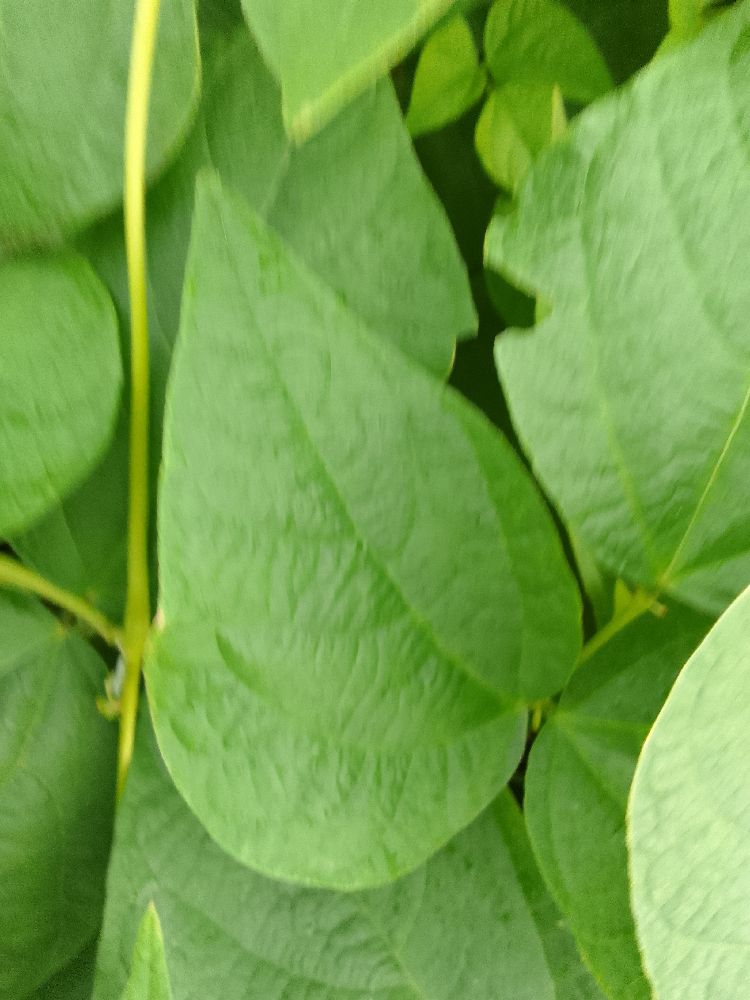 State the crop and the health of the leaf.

common bean, healthy
